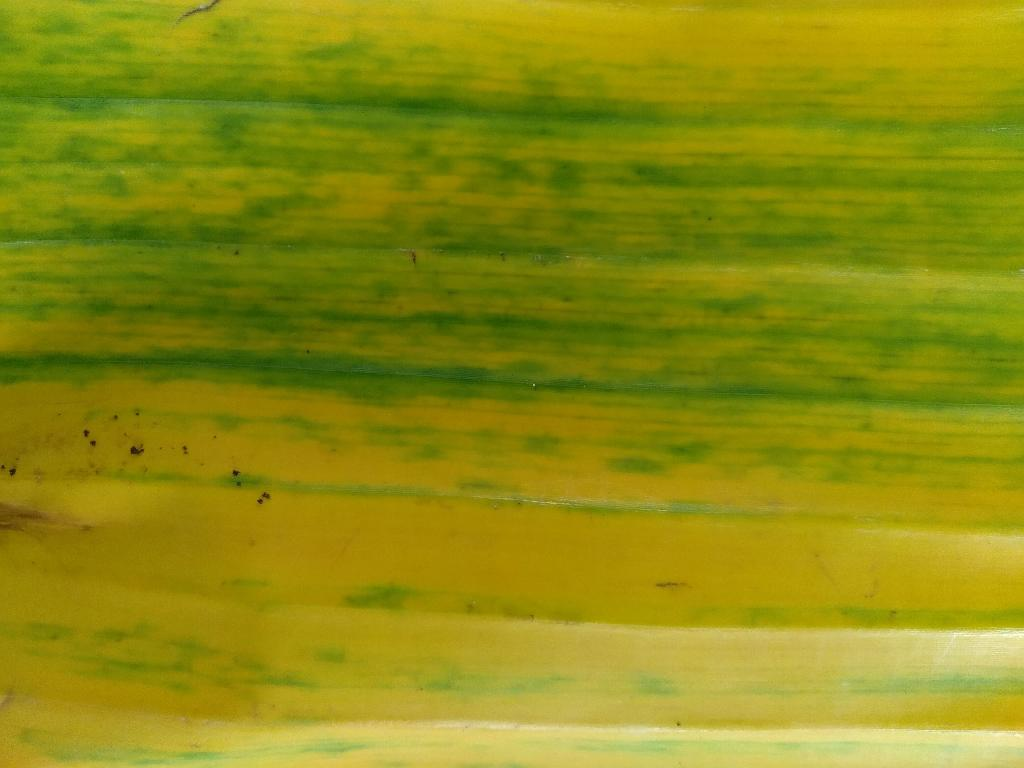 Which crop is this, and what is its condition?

banana, fusarium wilt race 1
